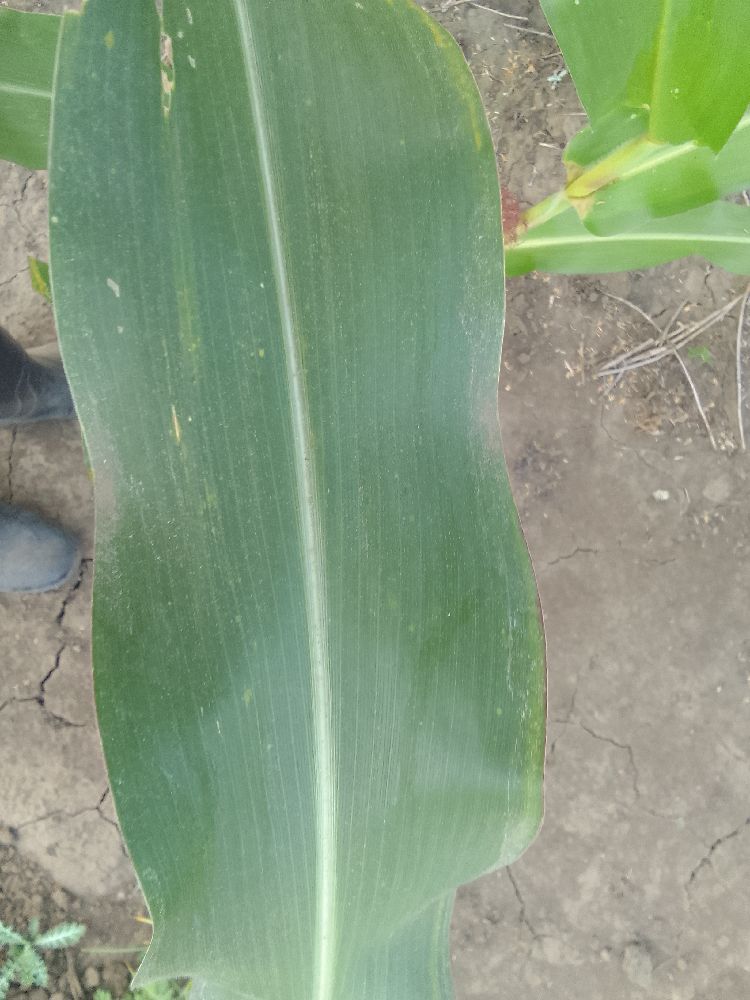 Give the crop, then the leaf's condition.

maize, healthy
